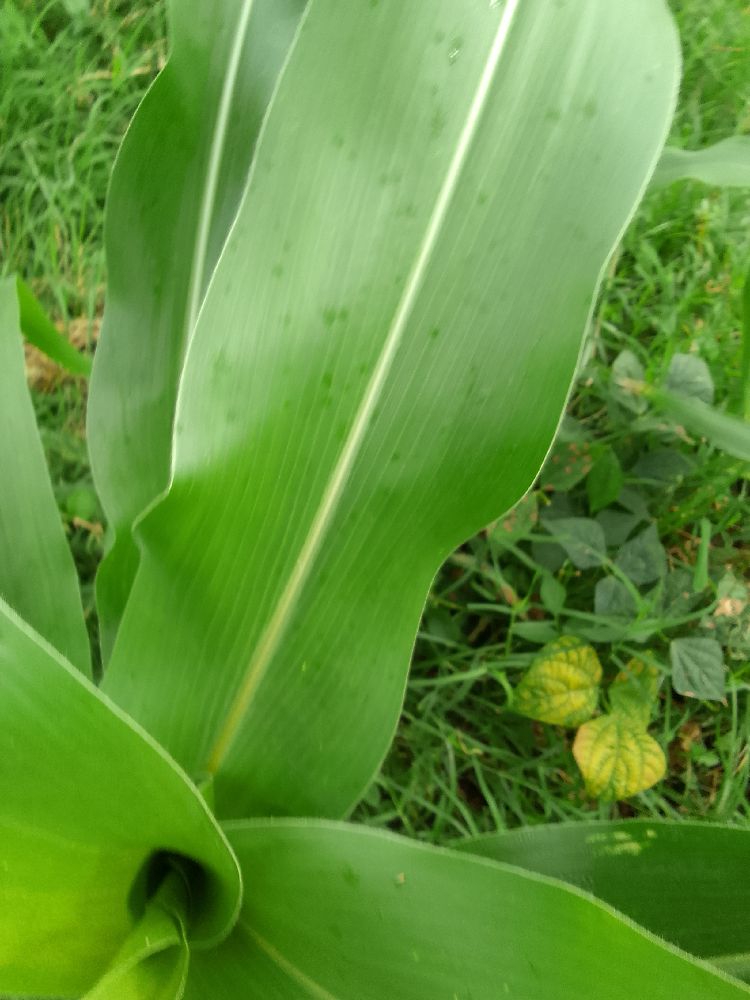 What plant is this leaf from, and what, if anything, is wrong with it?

maize, healthy
